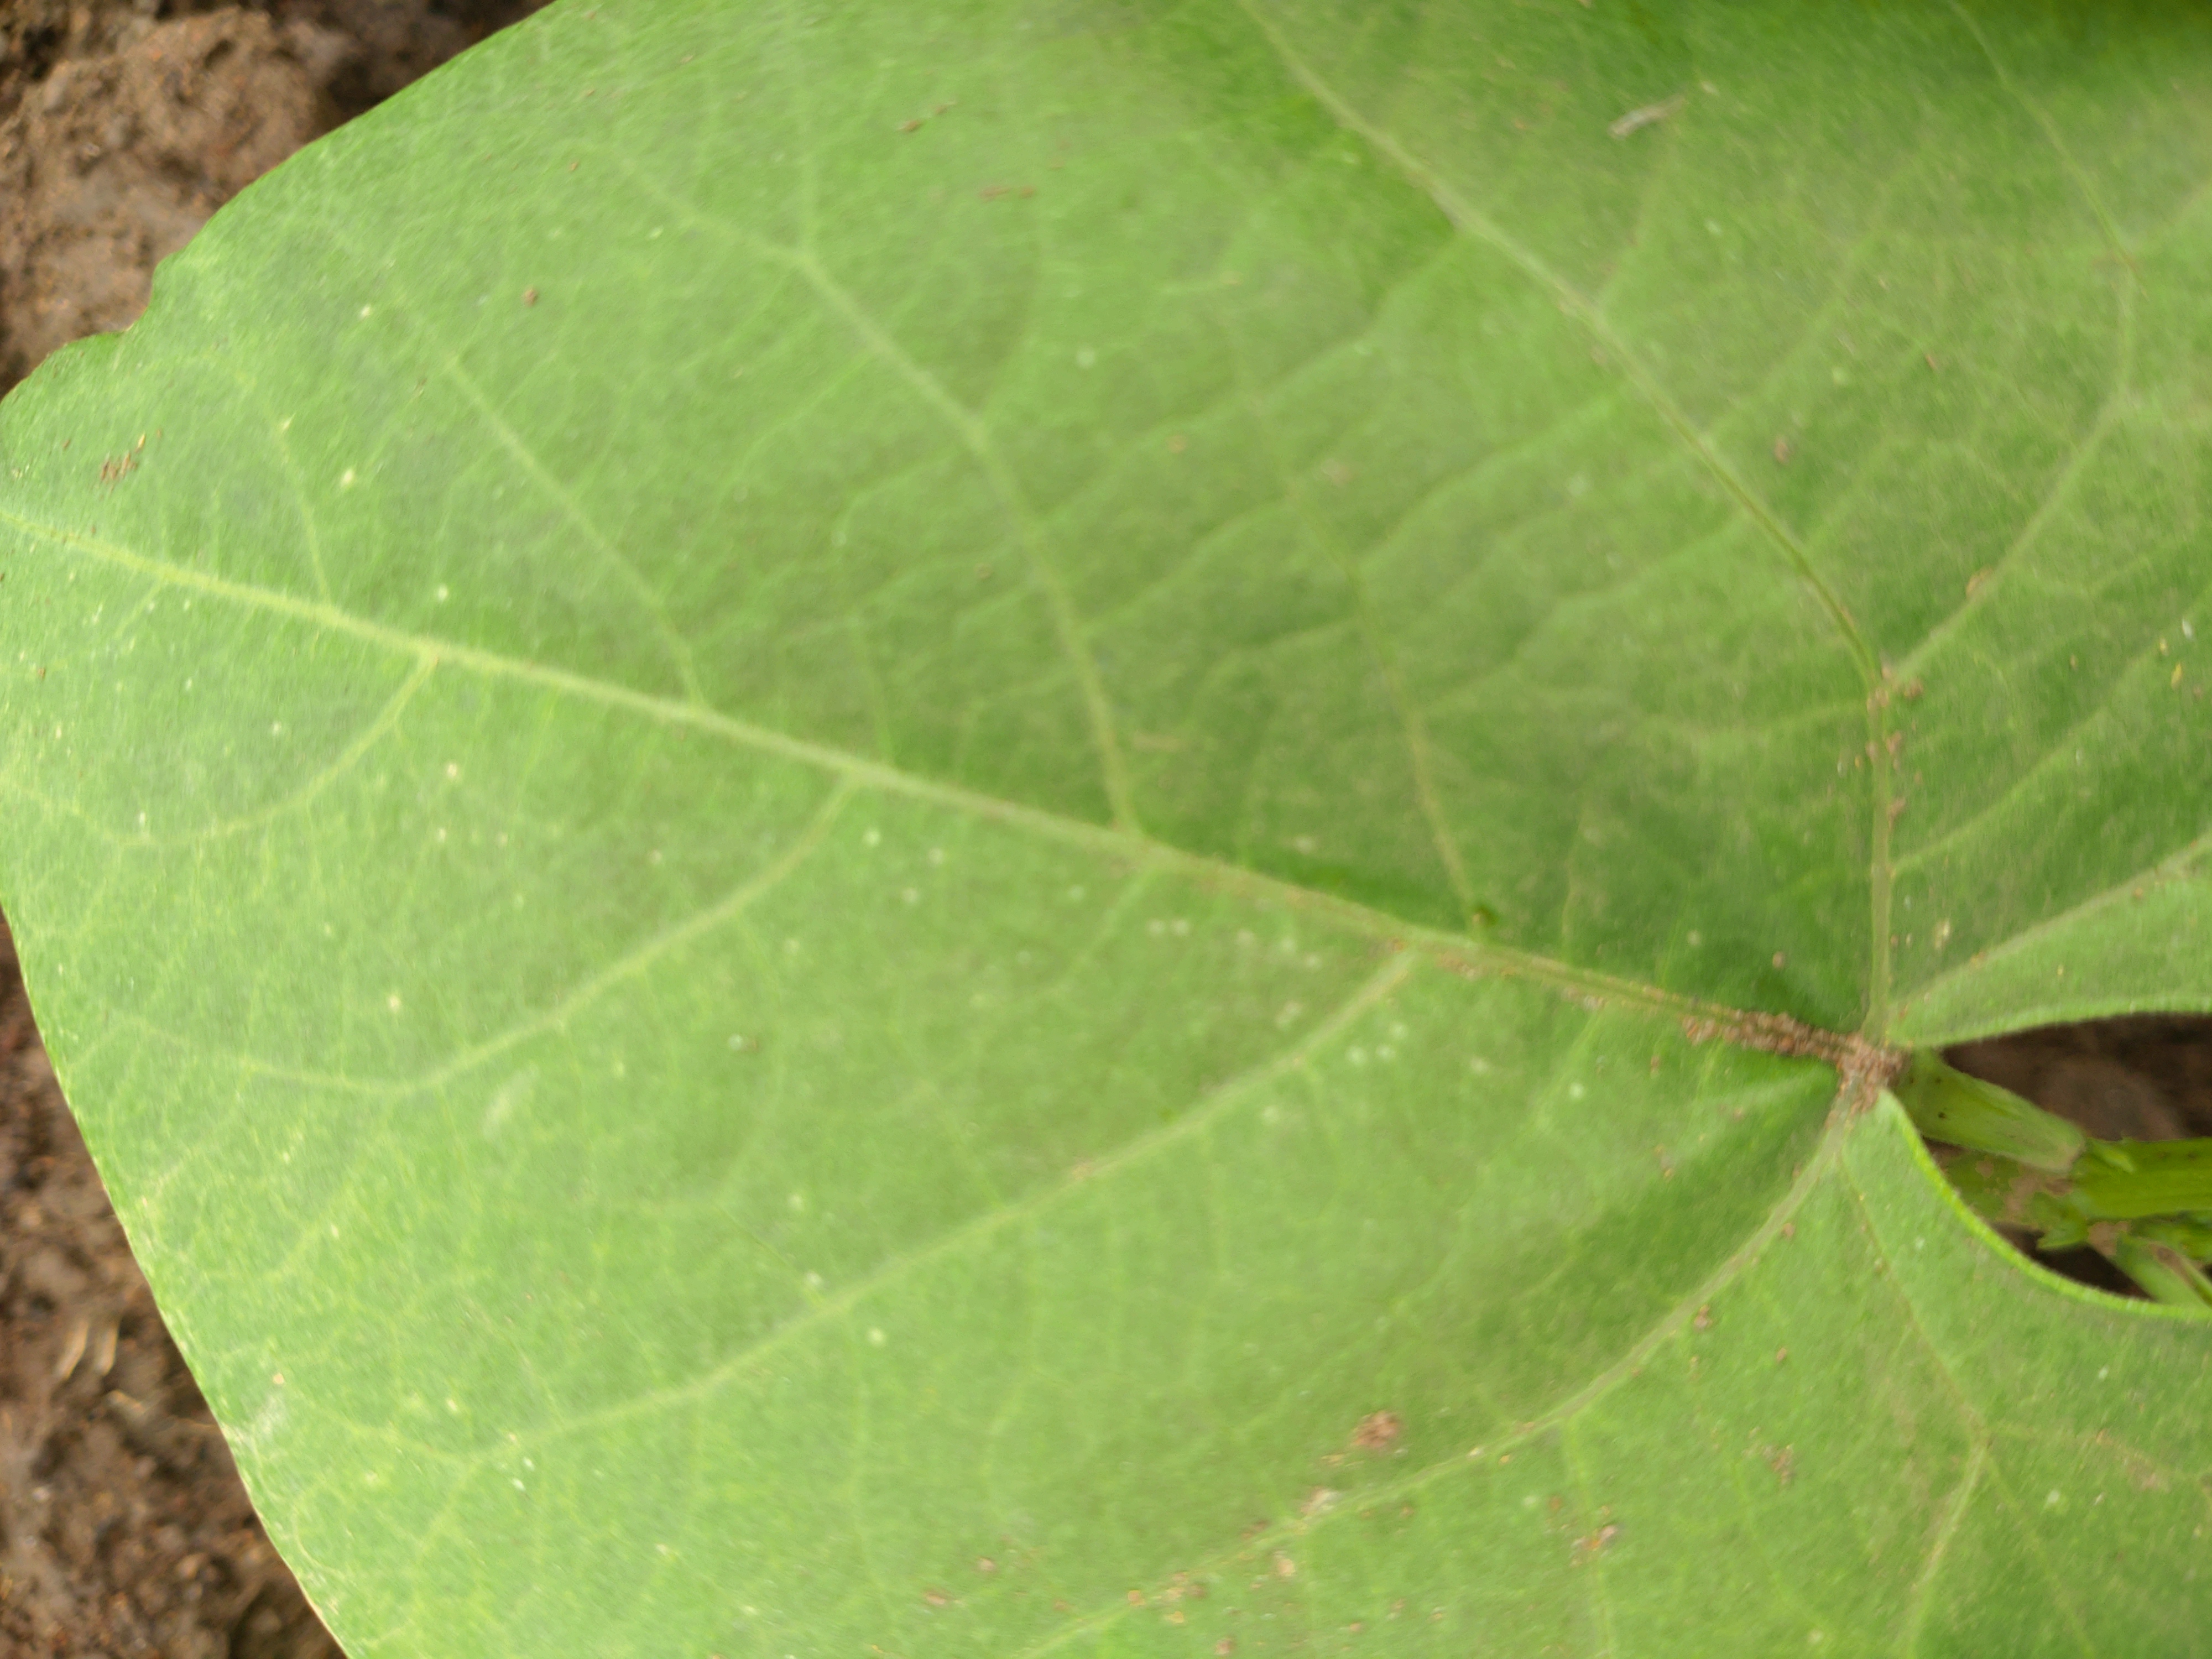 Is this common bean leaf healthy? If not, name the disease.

healthy
